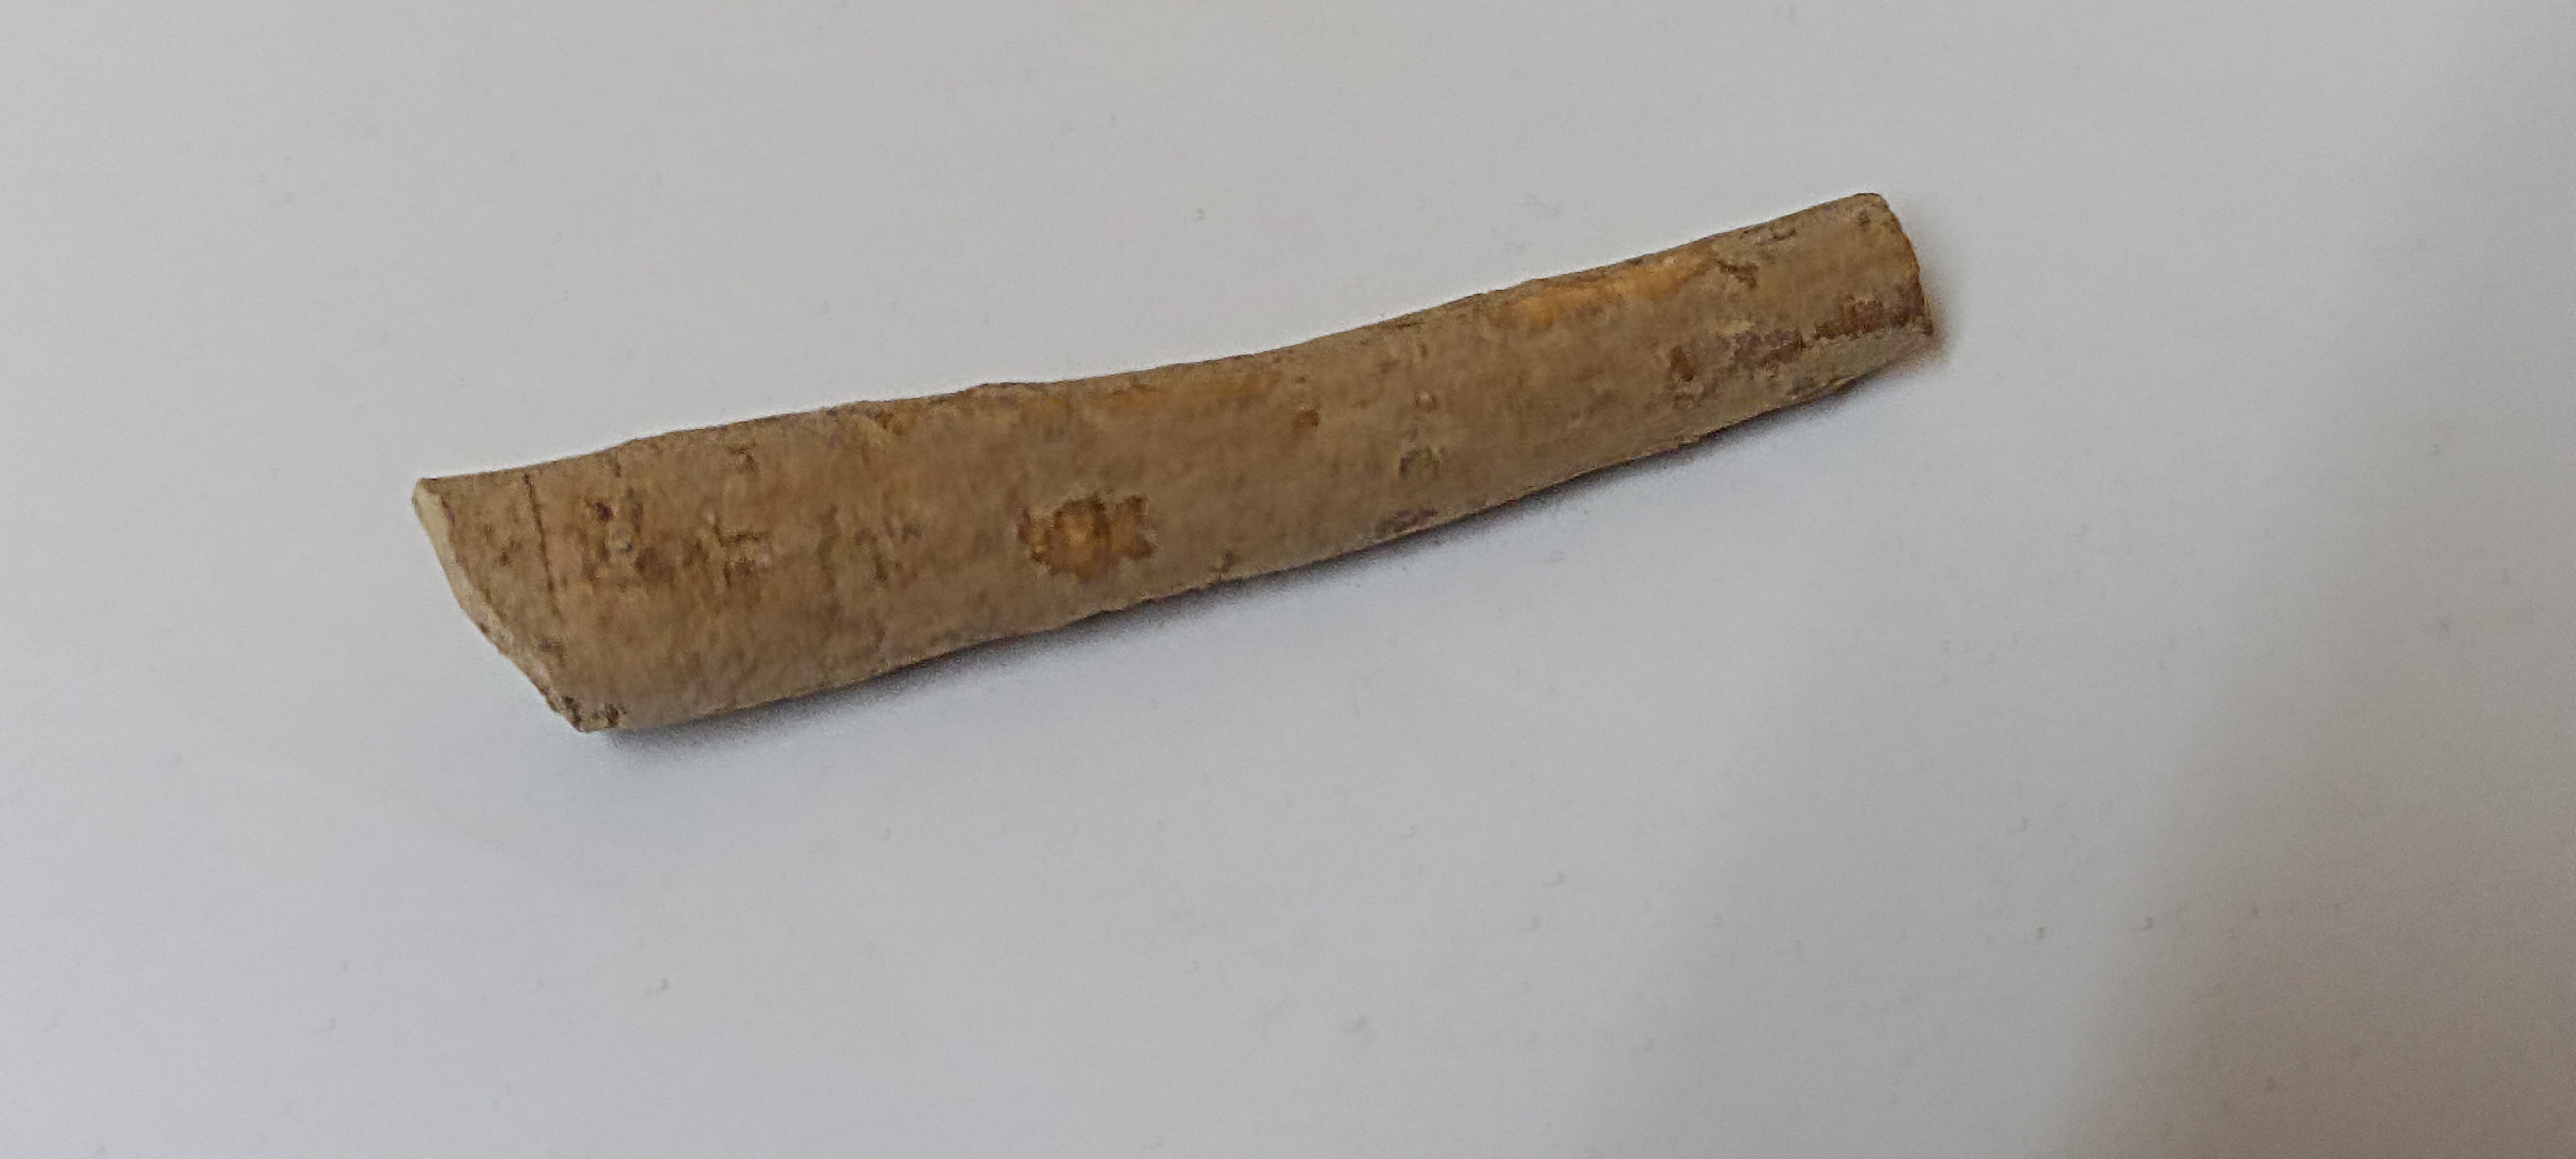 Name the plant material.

ashwagandha
